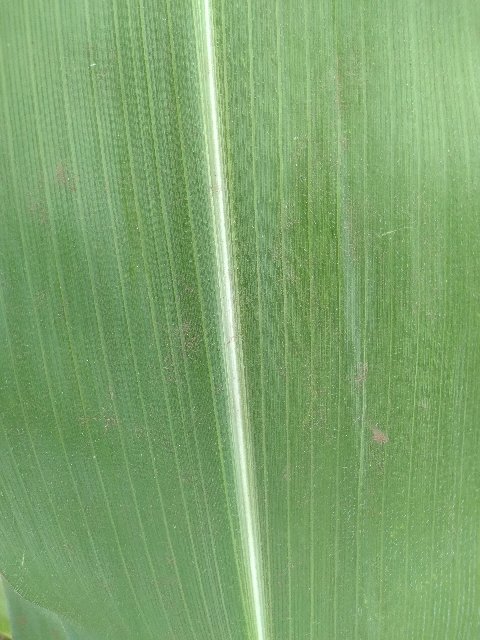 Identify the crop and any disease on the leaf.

maize, healthy
